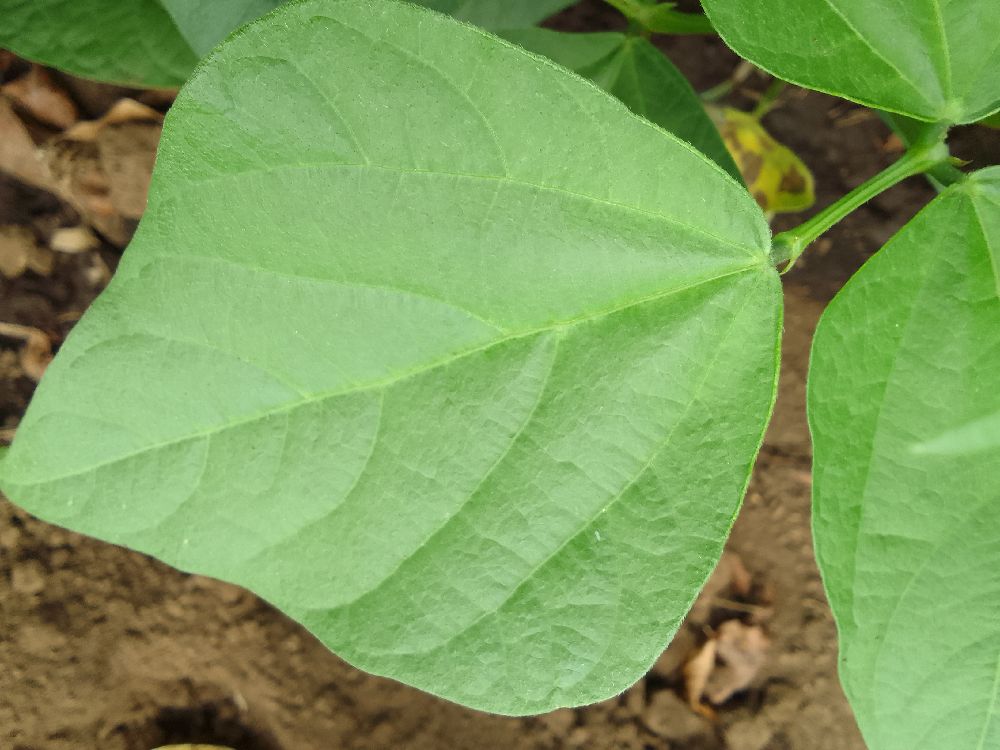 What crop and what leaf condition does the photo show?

common bean, healthy
